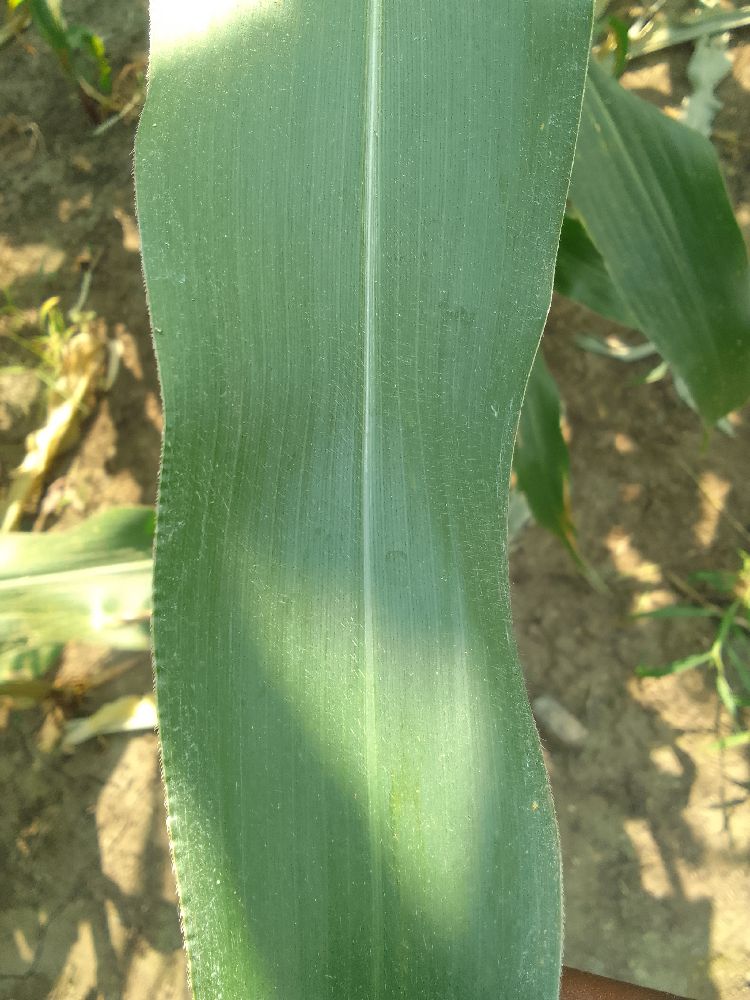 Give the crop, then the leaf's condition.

maize, healthy
